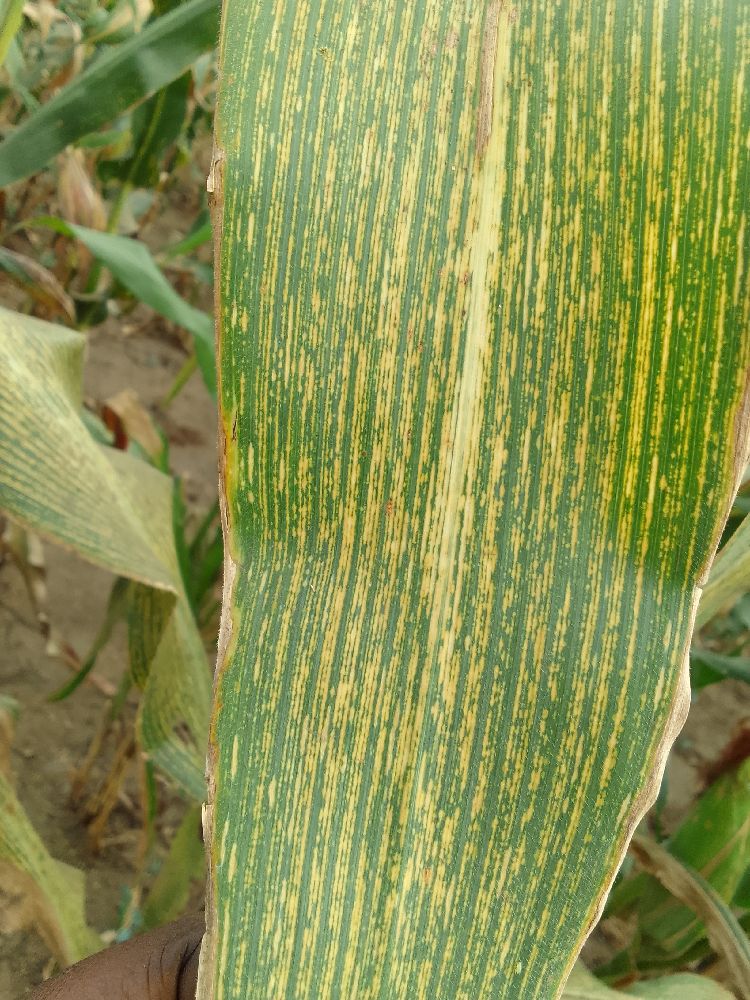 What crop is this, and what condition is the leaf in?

maize, maize streak virus
